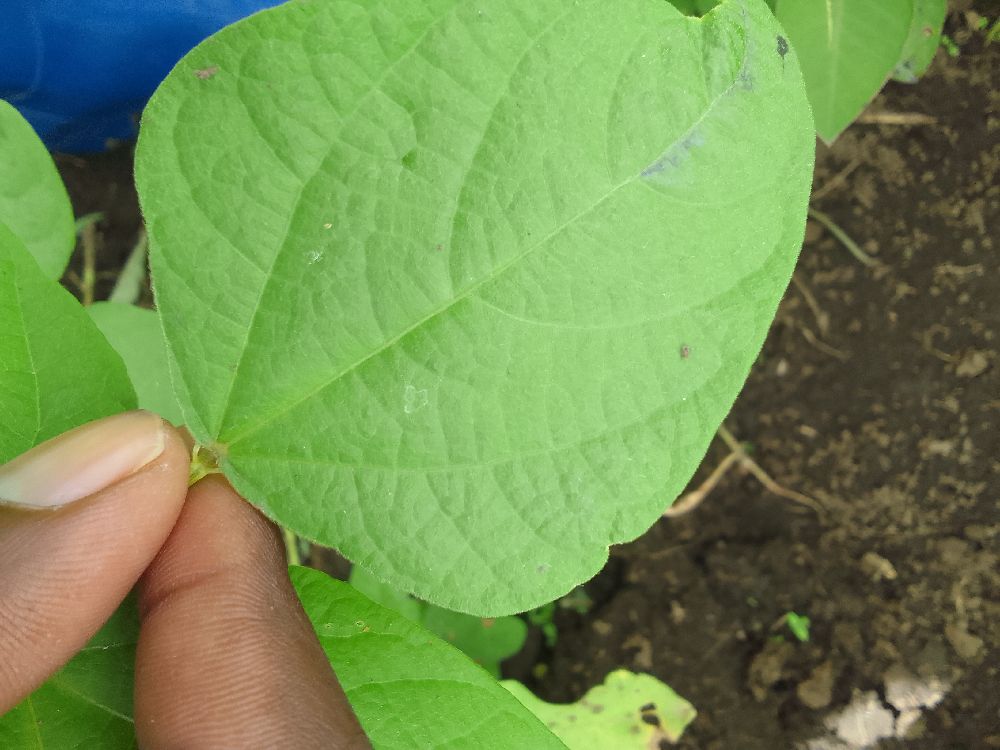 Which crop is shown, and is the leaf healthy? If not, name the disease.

common bean, healthy
